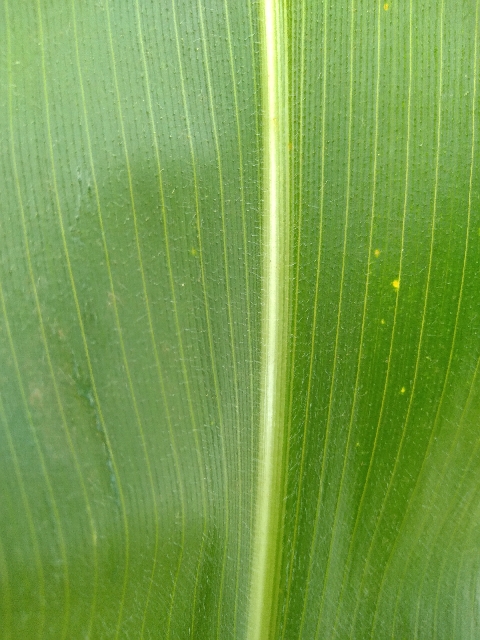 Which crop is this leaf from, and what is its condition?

maize, healthy
